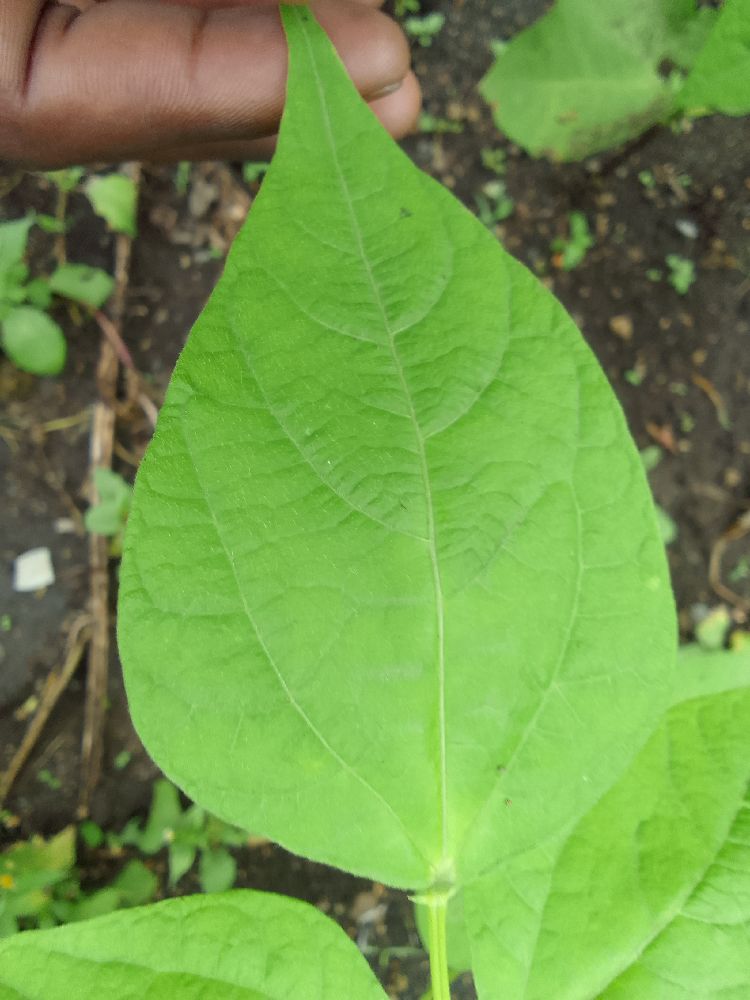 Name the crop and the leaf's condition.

common bean, healthy
